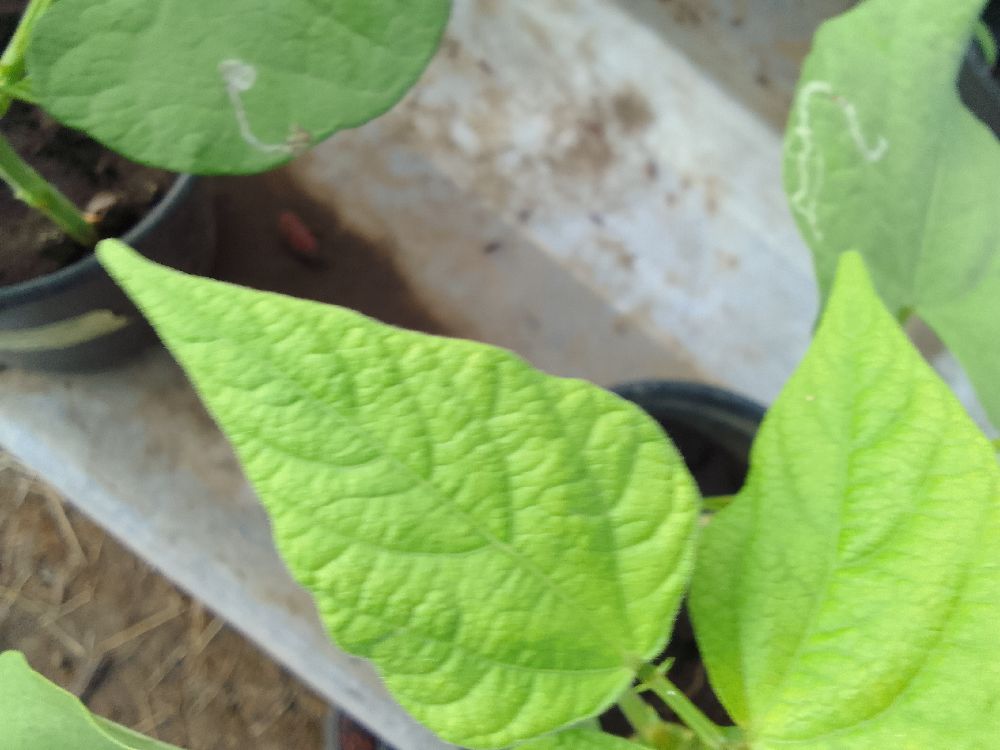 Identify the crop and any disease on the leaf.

common bean, healthy
